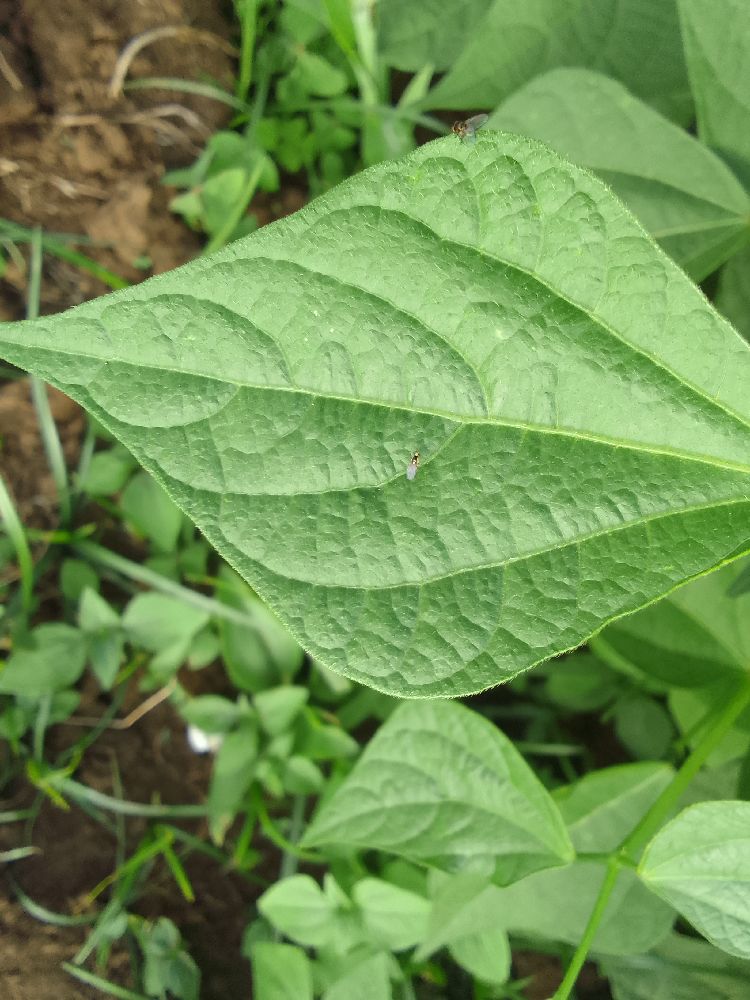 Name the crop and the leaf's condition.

common bean, healthy
